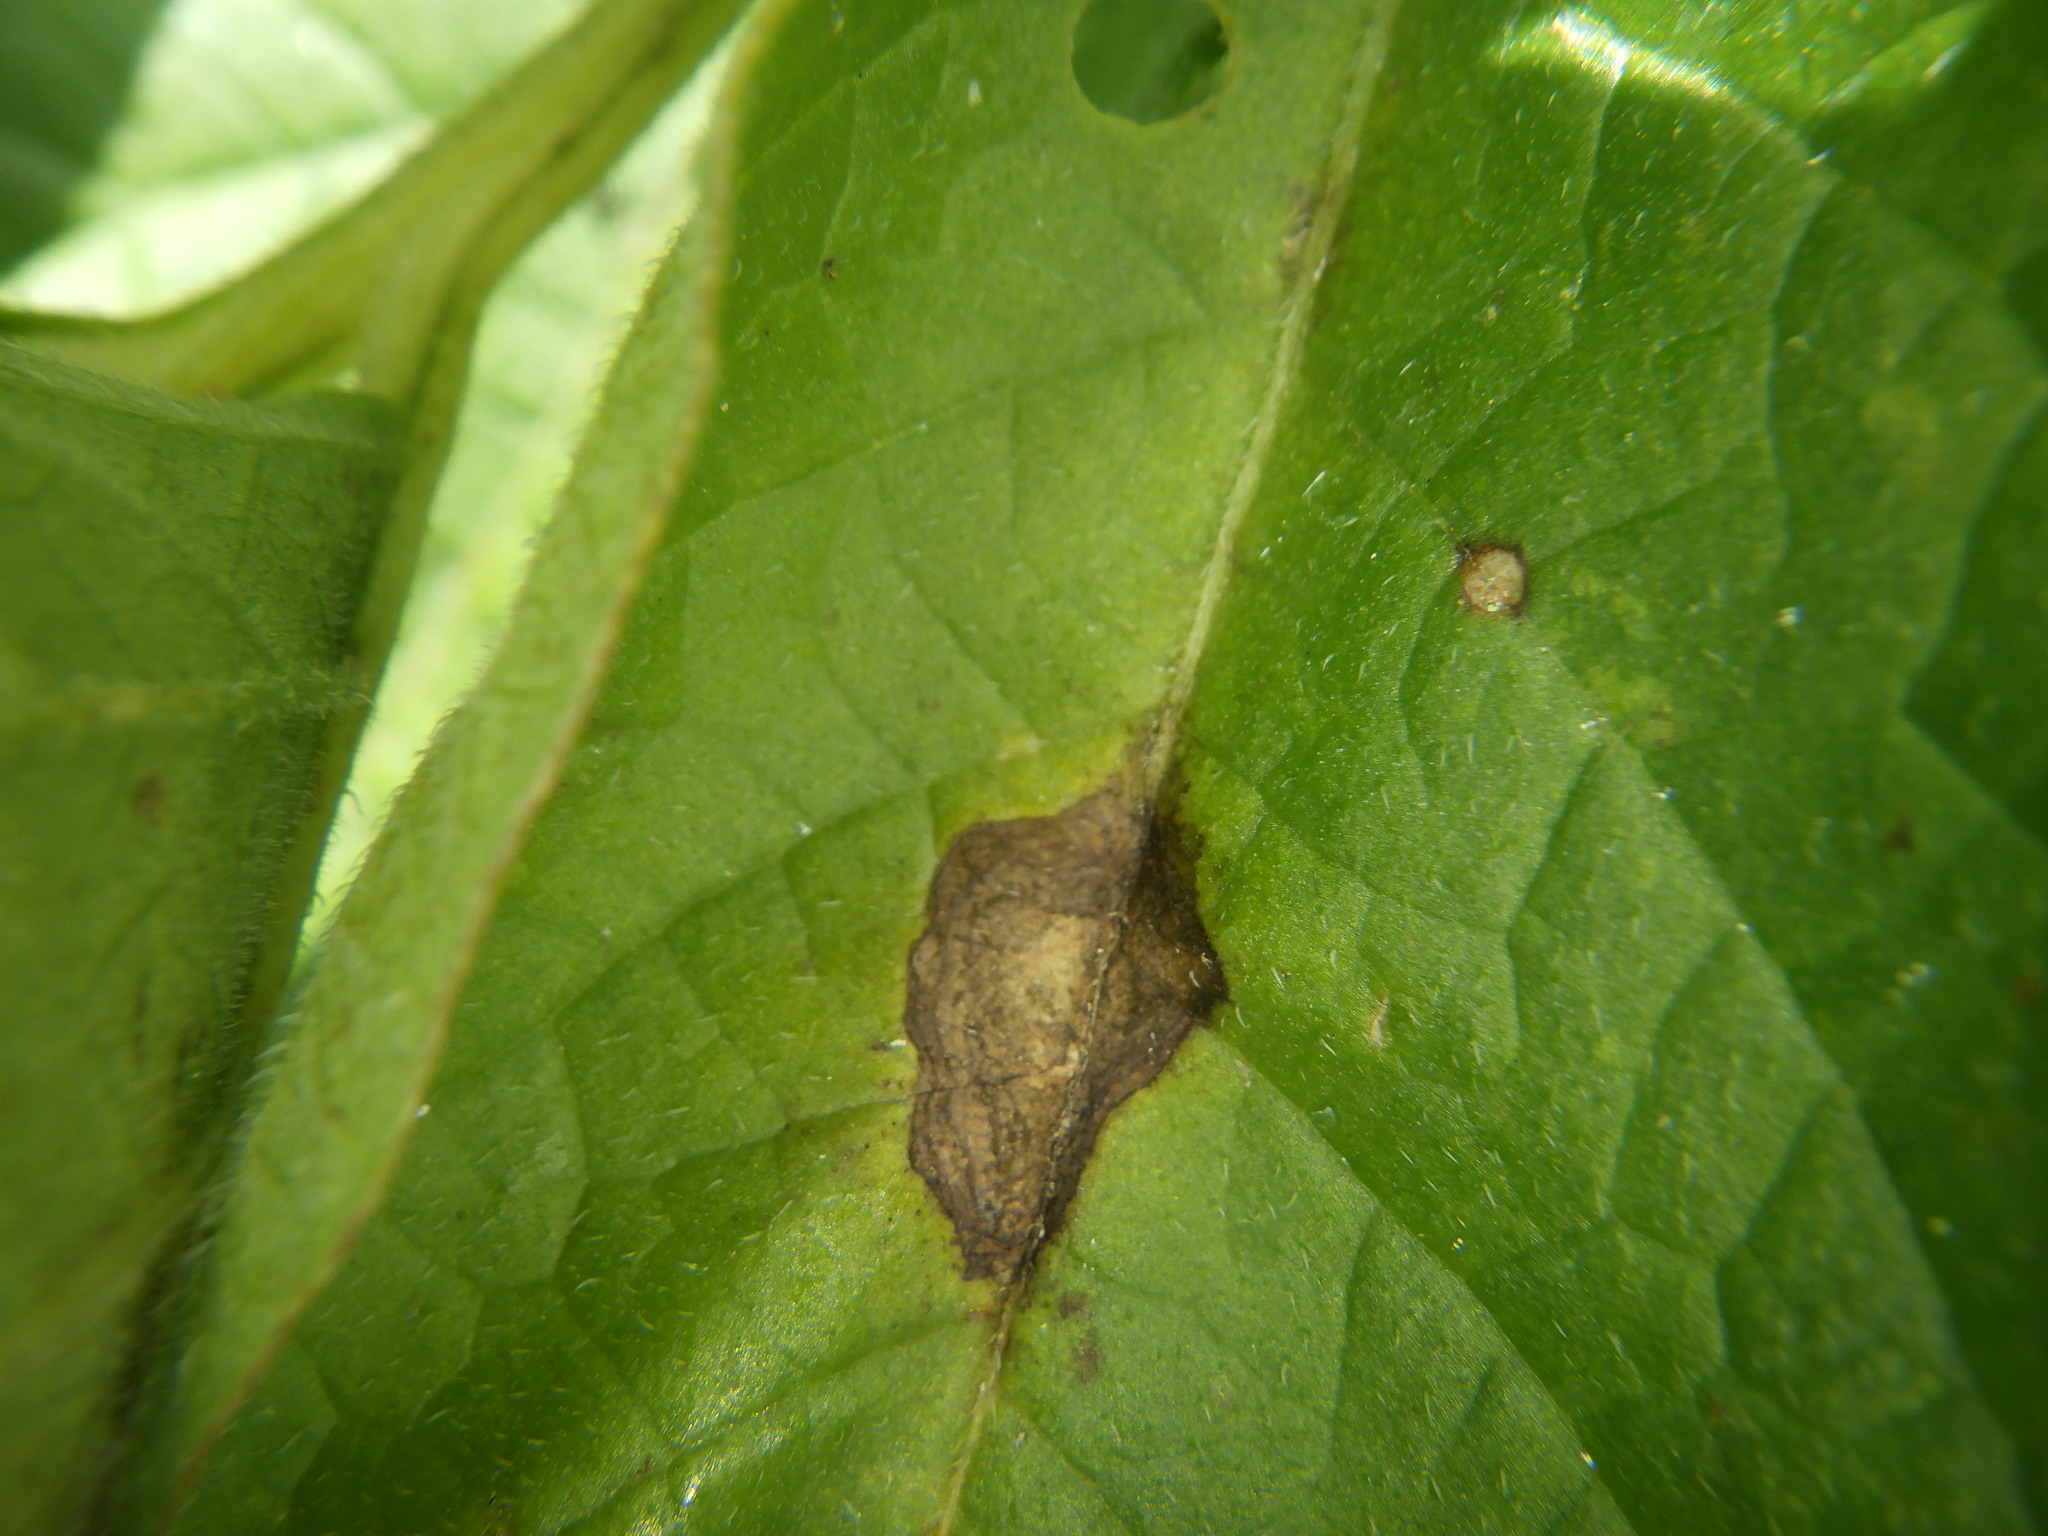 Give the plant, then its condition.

potato, colorado potato beetle, early blight
